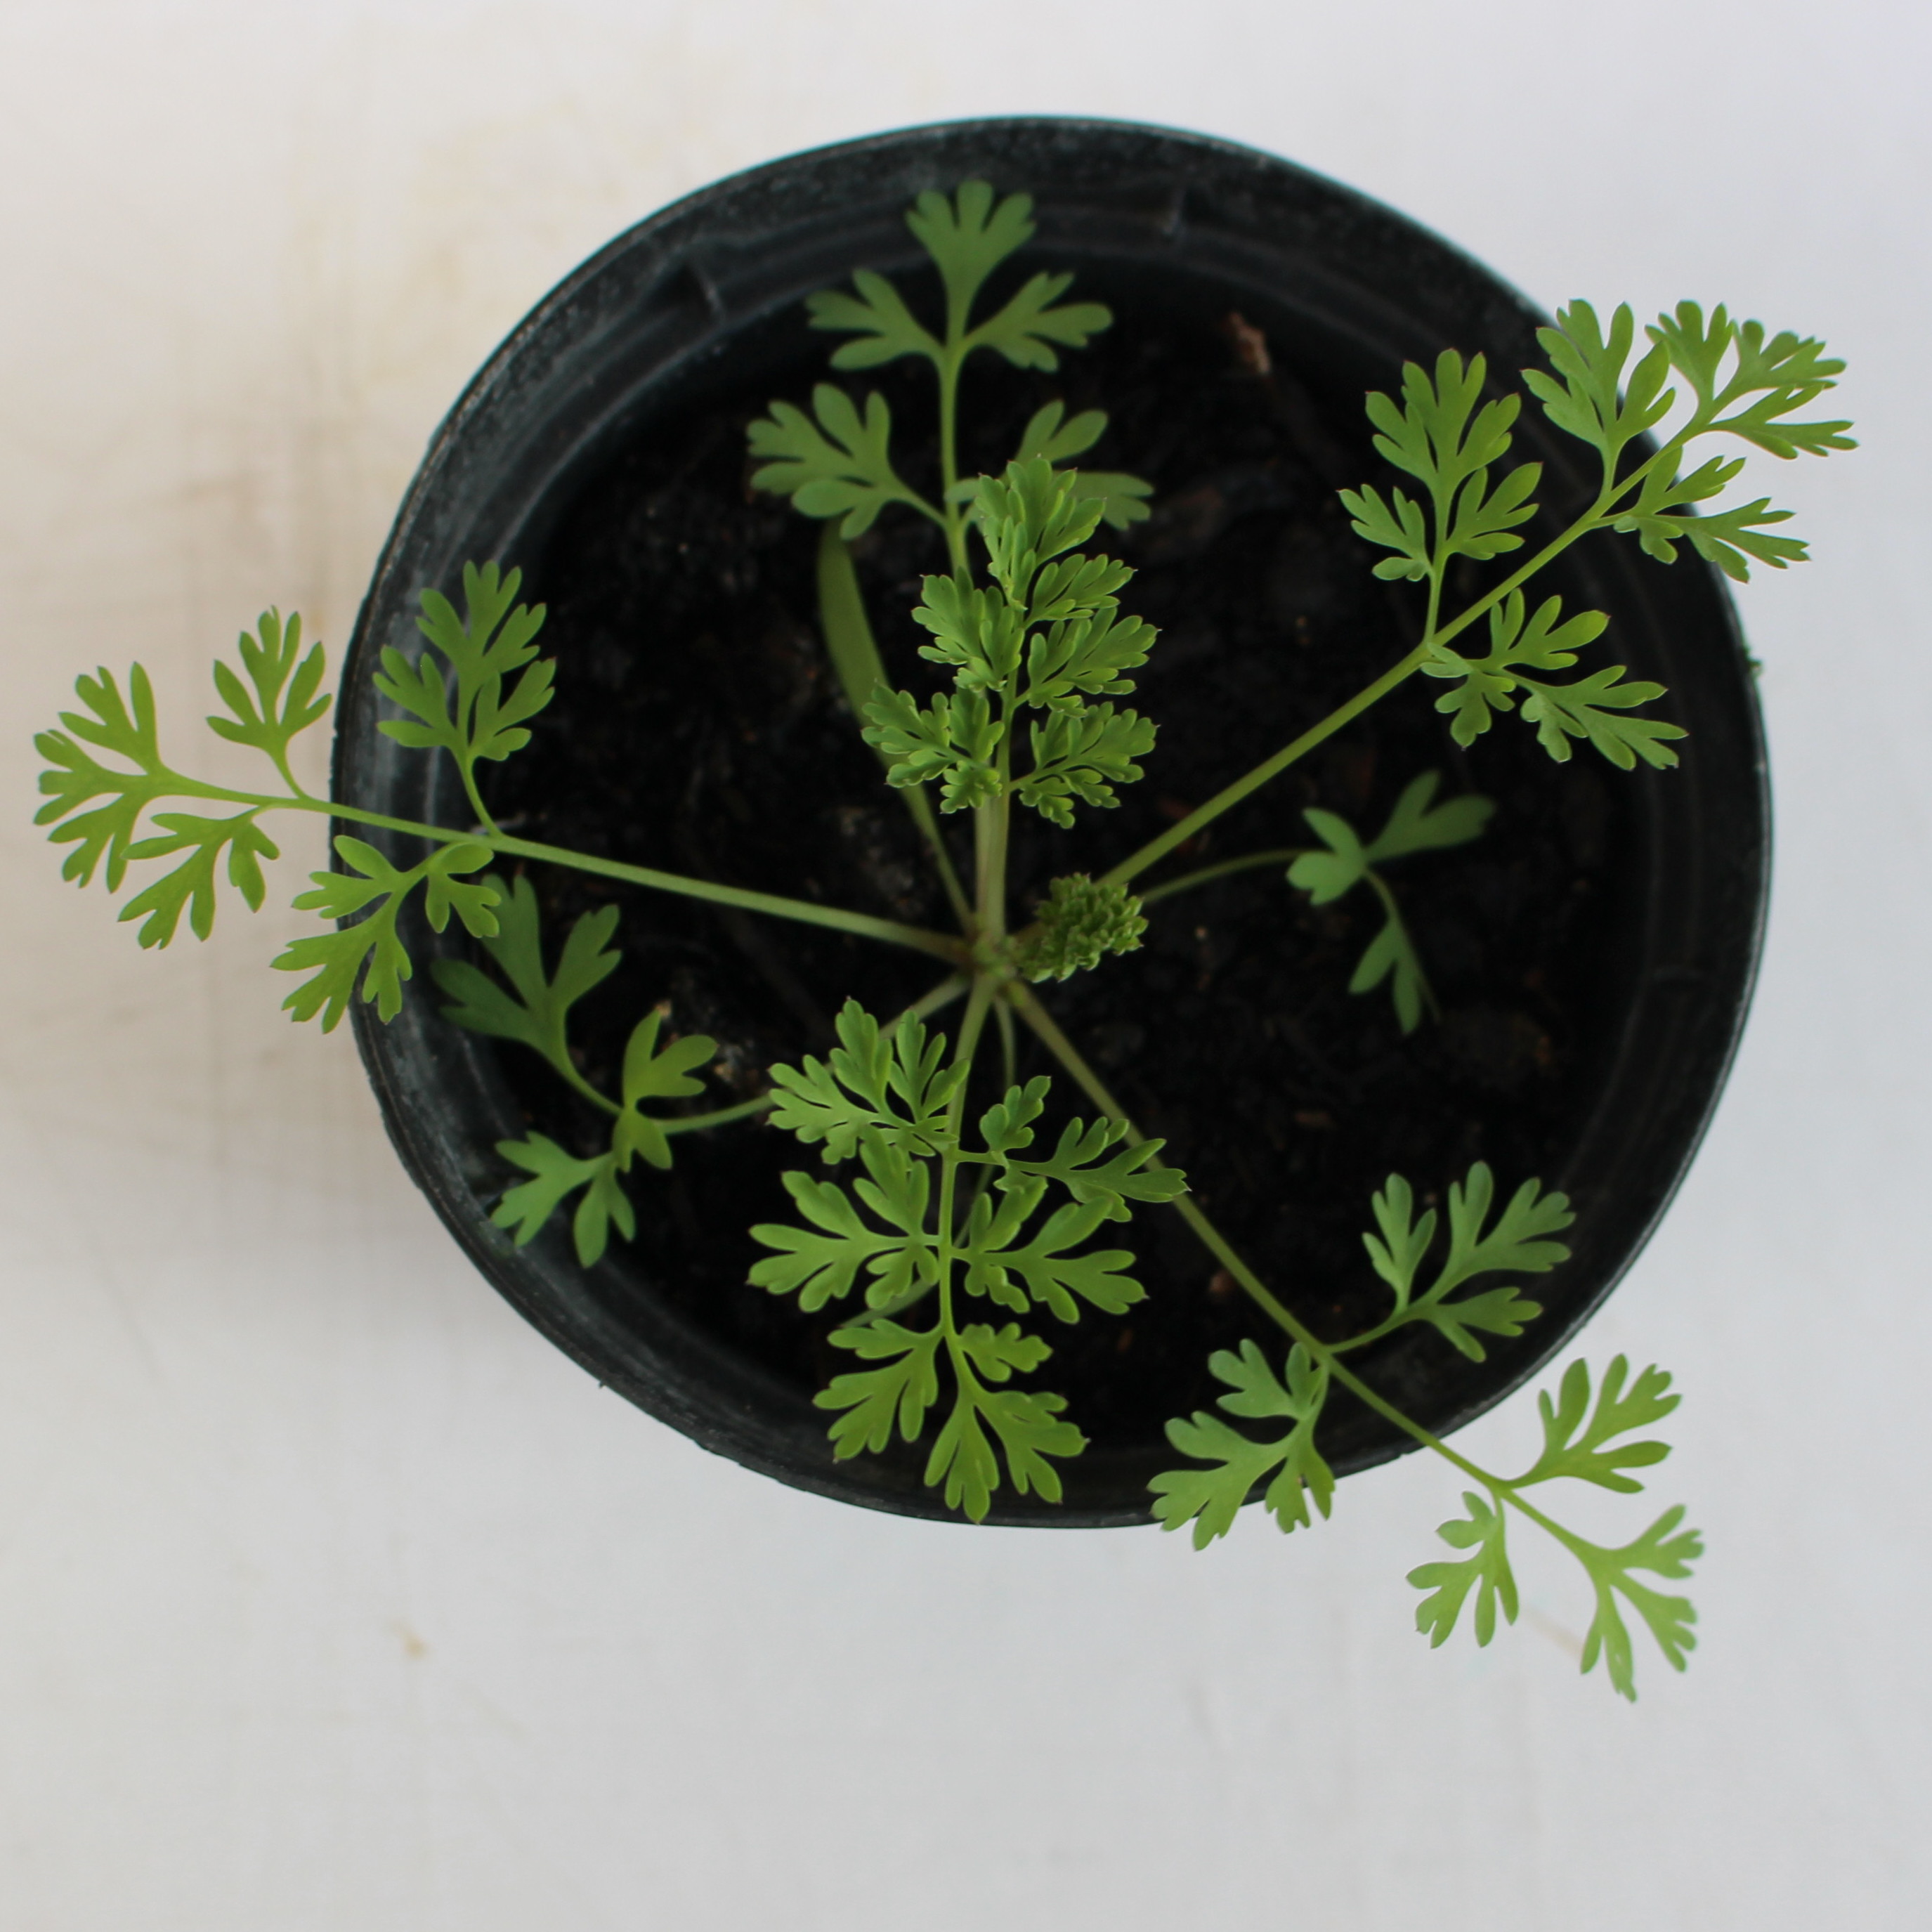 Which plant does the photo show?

Fumaria officinalis
